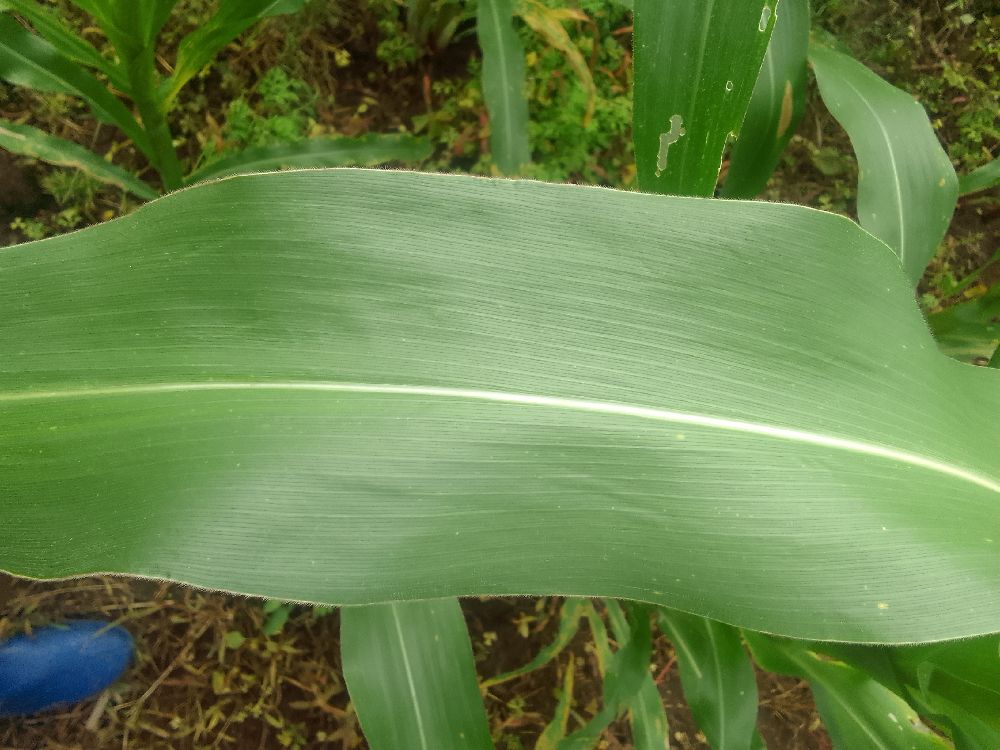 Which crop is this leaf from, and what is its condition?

maize, healthy
